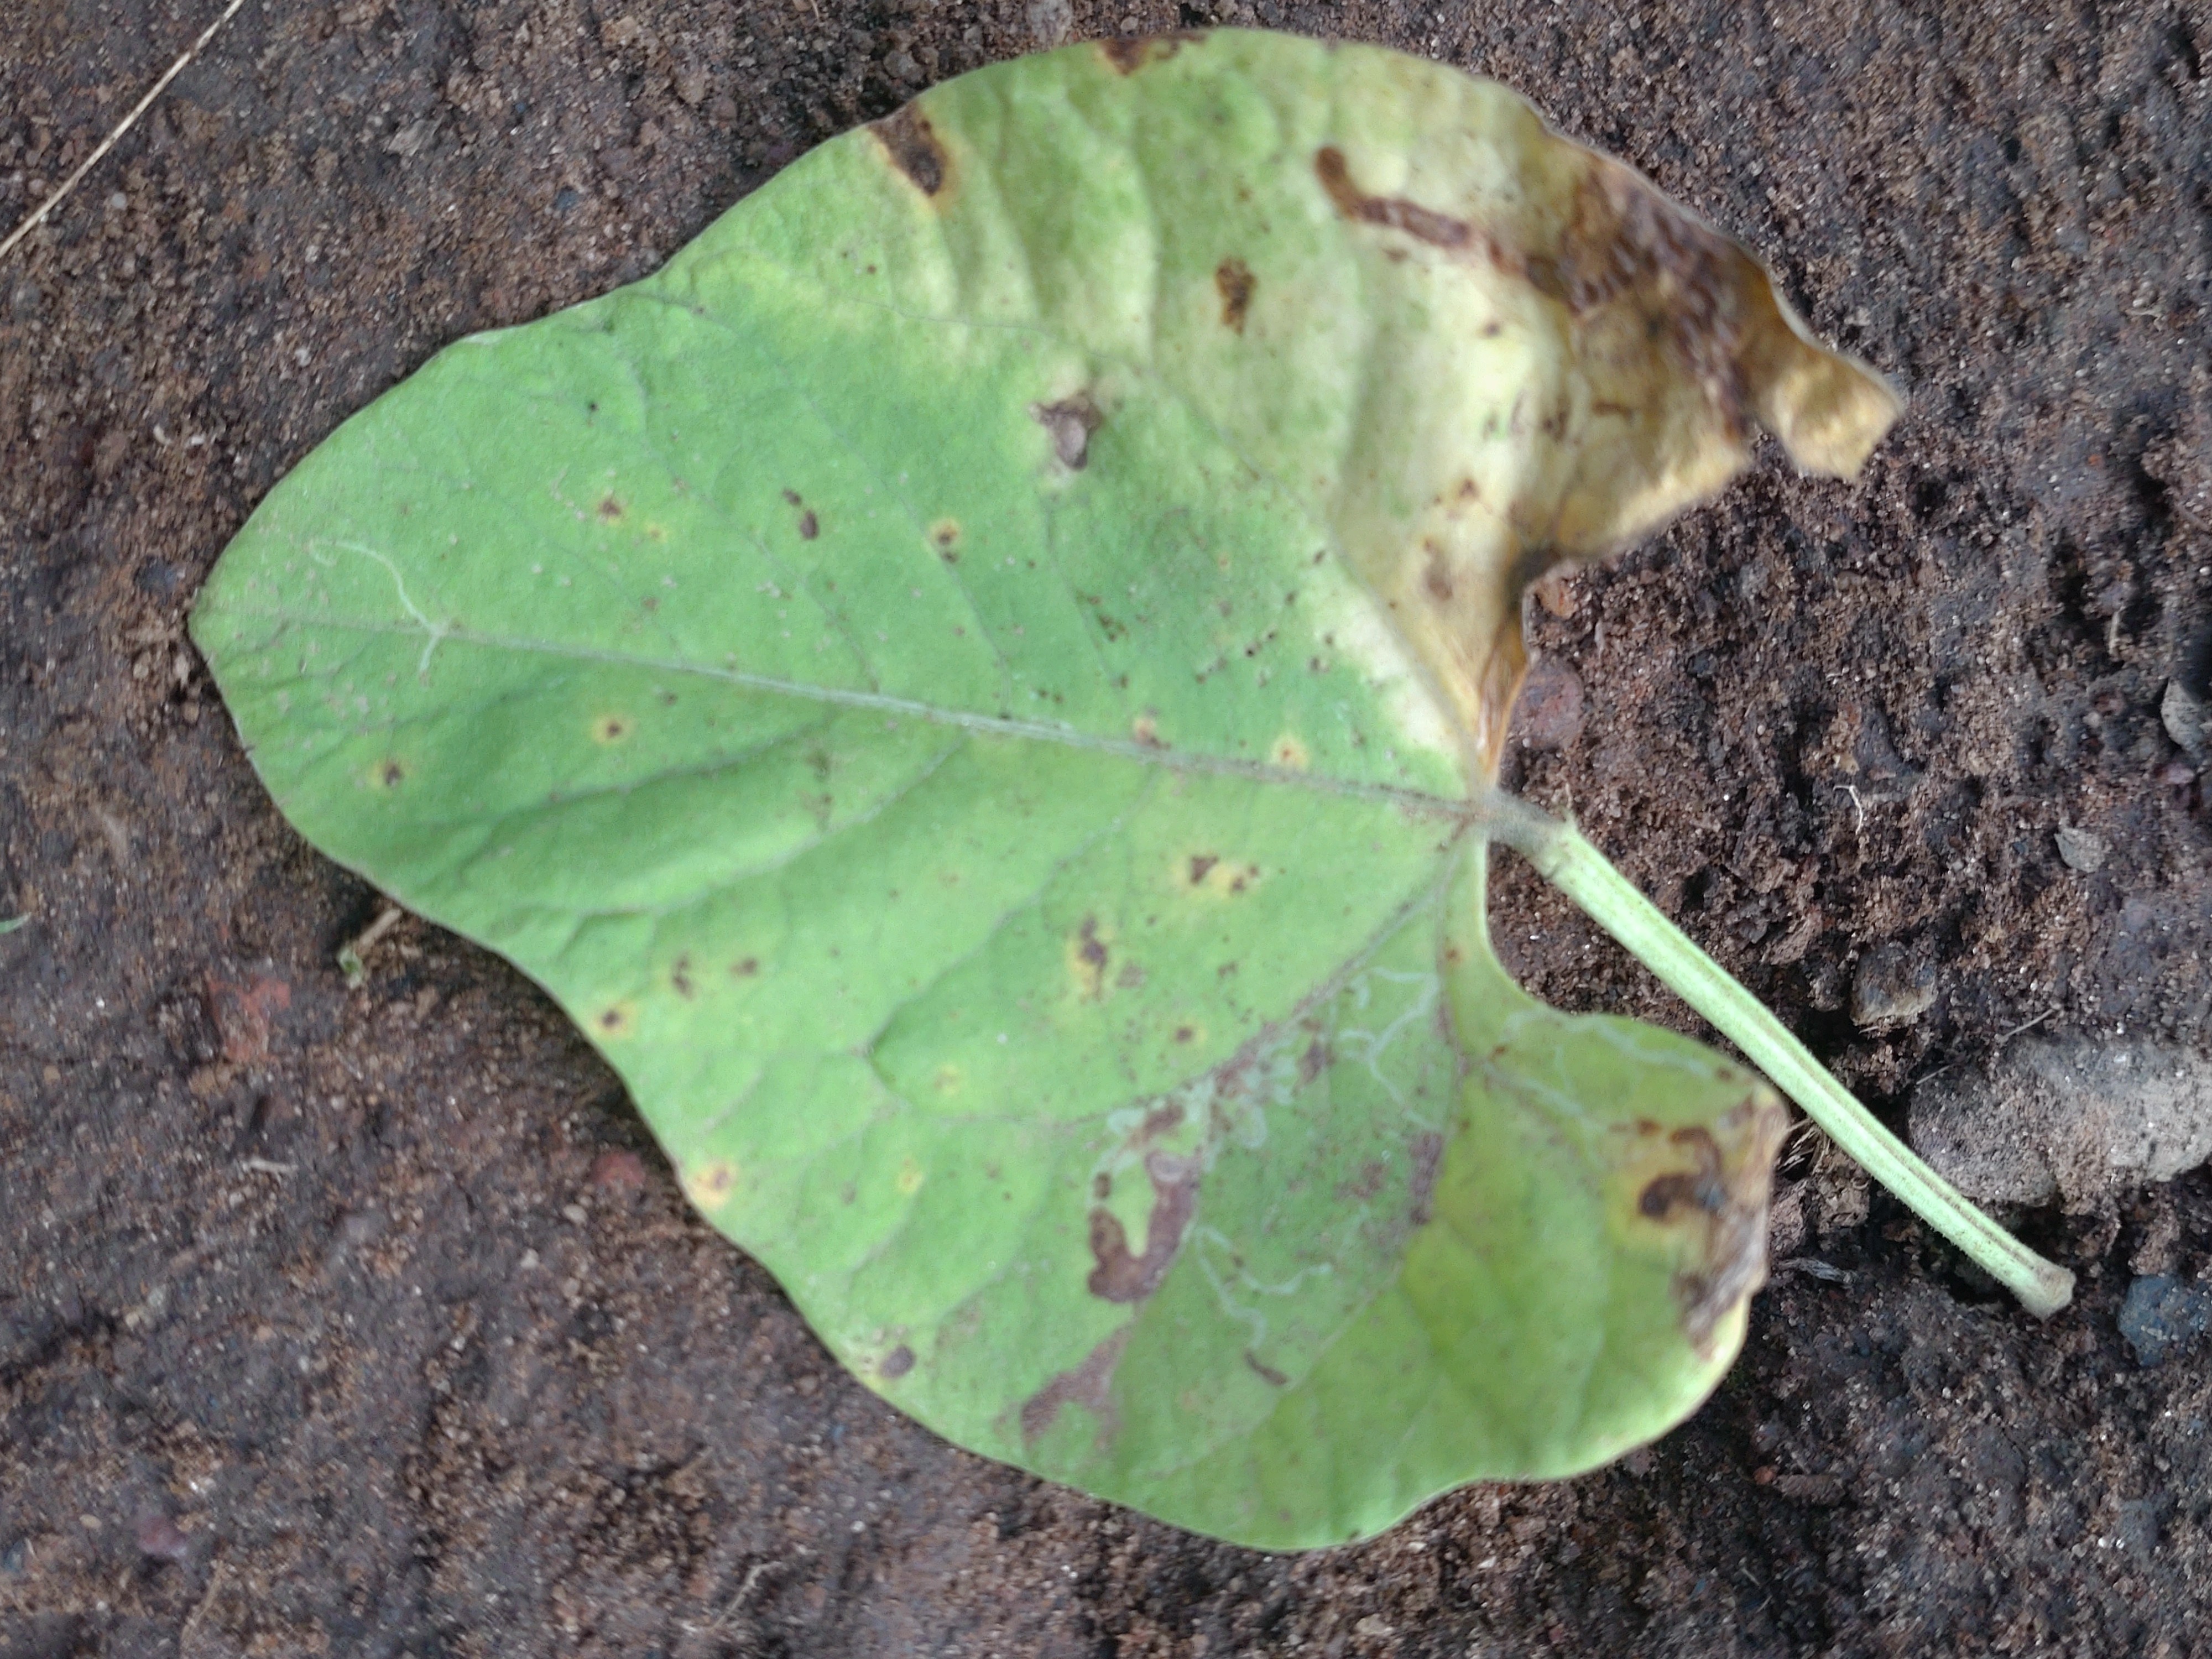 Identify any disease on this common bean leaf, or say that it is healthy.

anthracnose
